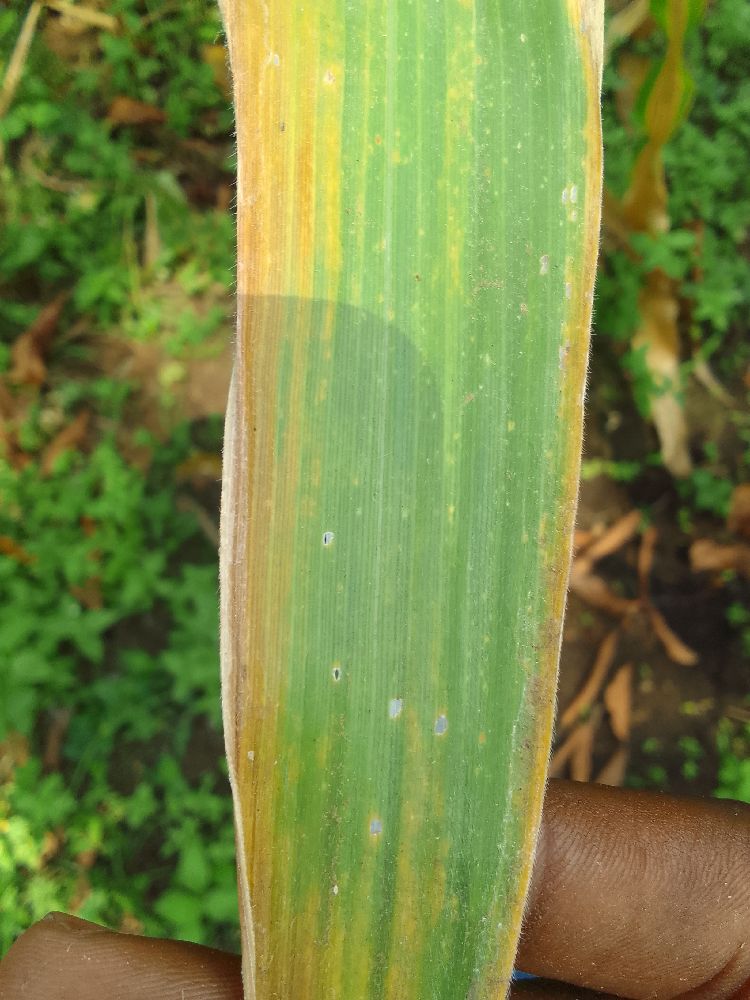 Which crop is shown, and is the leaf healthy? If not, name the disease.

maize, maize lethal necrosis
